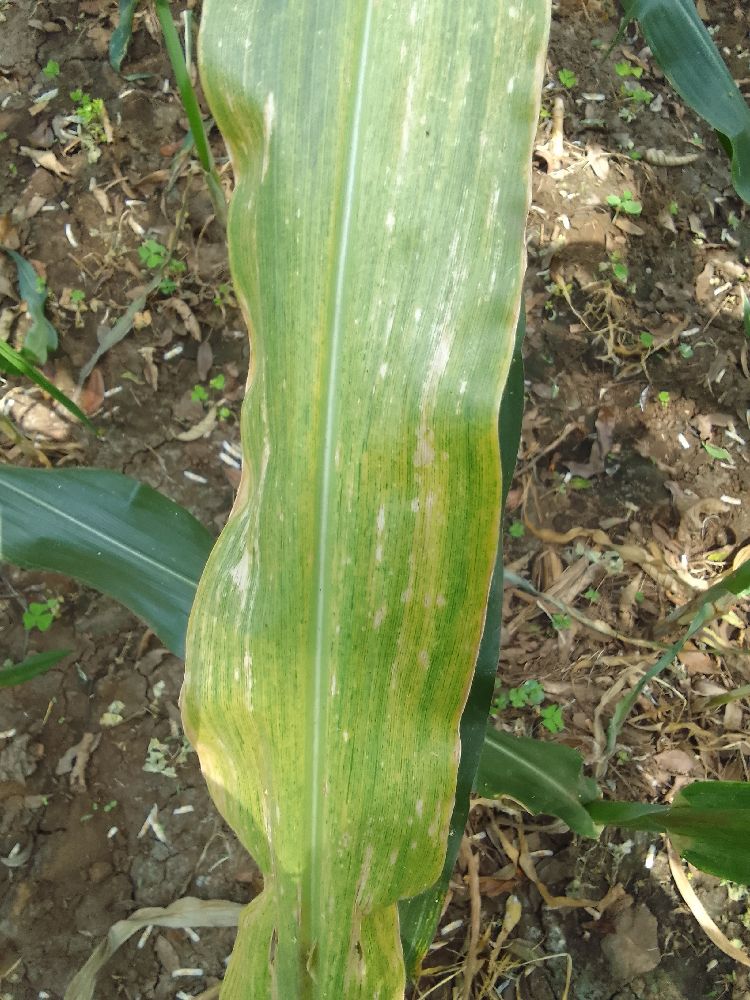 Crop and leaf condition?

maize, maize lethal necrosis
